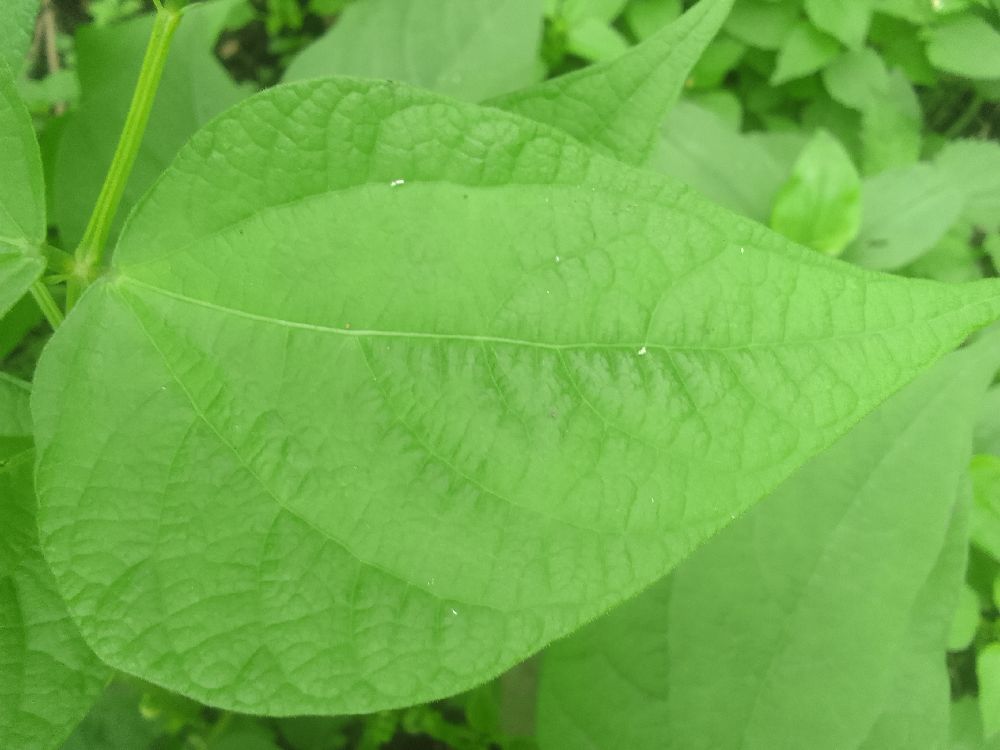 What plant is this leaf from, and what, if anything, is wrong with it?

common bean, healthy
